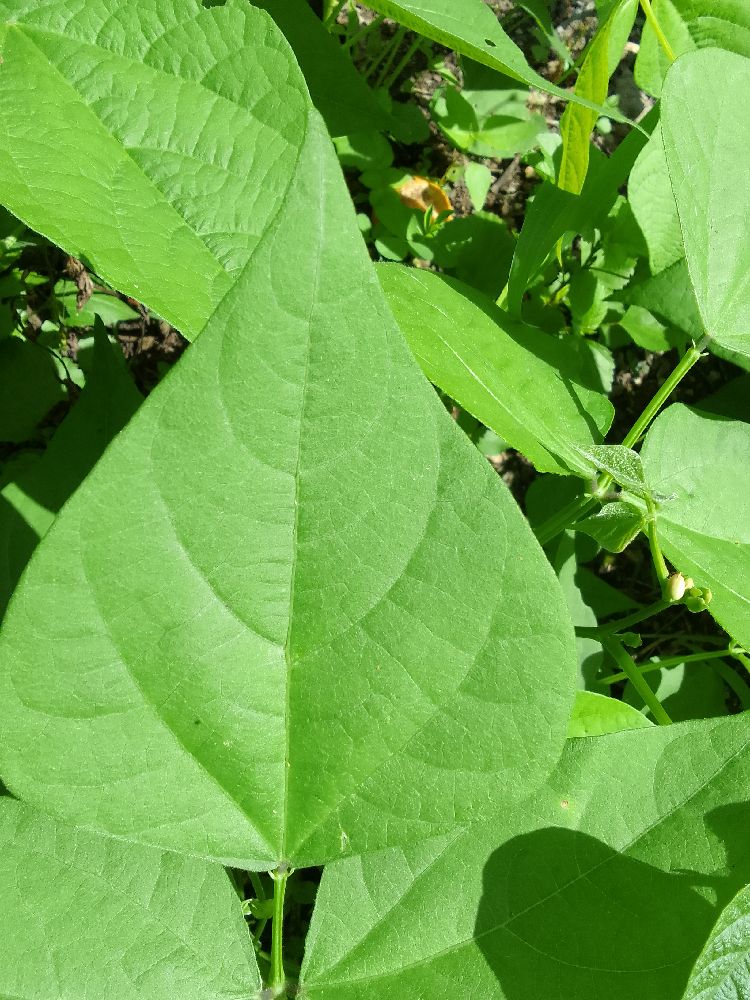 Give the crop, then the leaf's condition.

common bean, healthy
